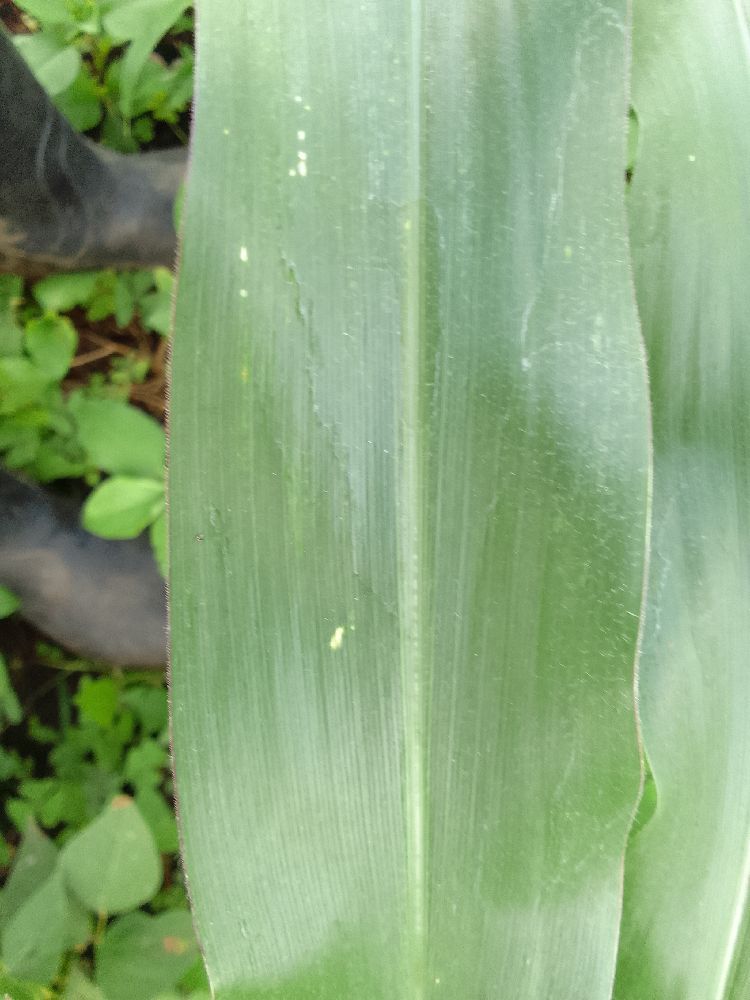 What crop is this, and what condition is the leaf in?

maize, healthy
